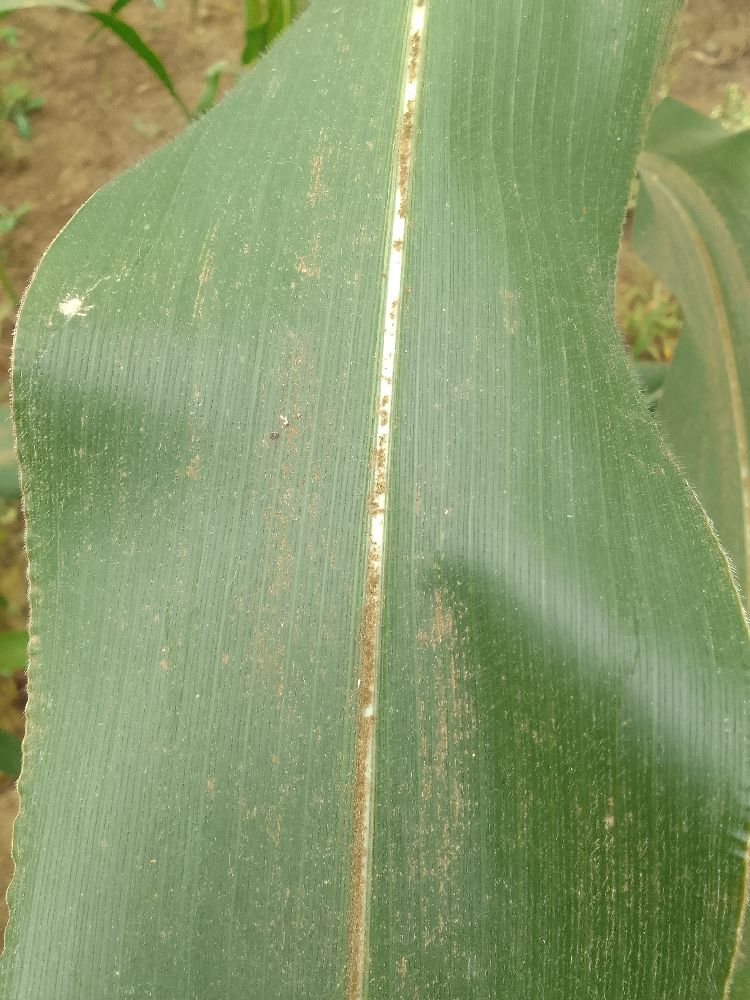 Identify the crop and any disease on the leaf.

maize, healthy
